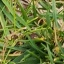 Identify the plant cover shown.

grass
